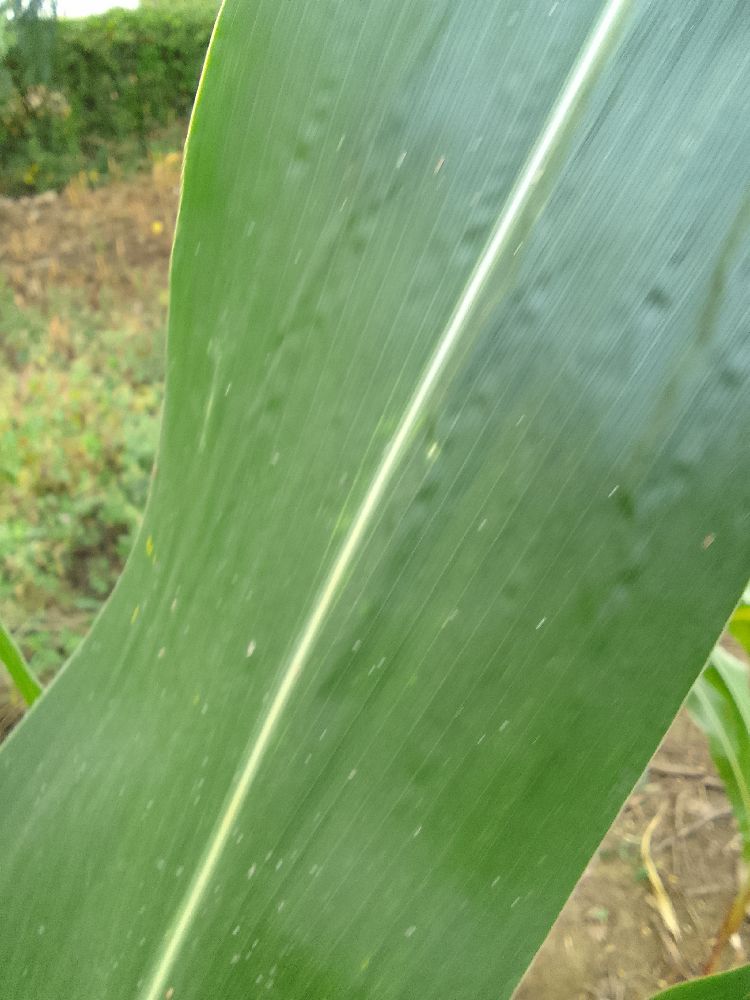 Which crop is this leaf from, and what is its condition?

maize, healthy
